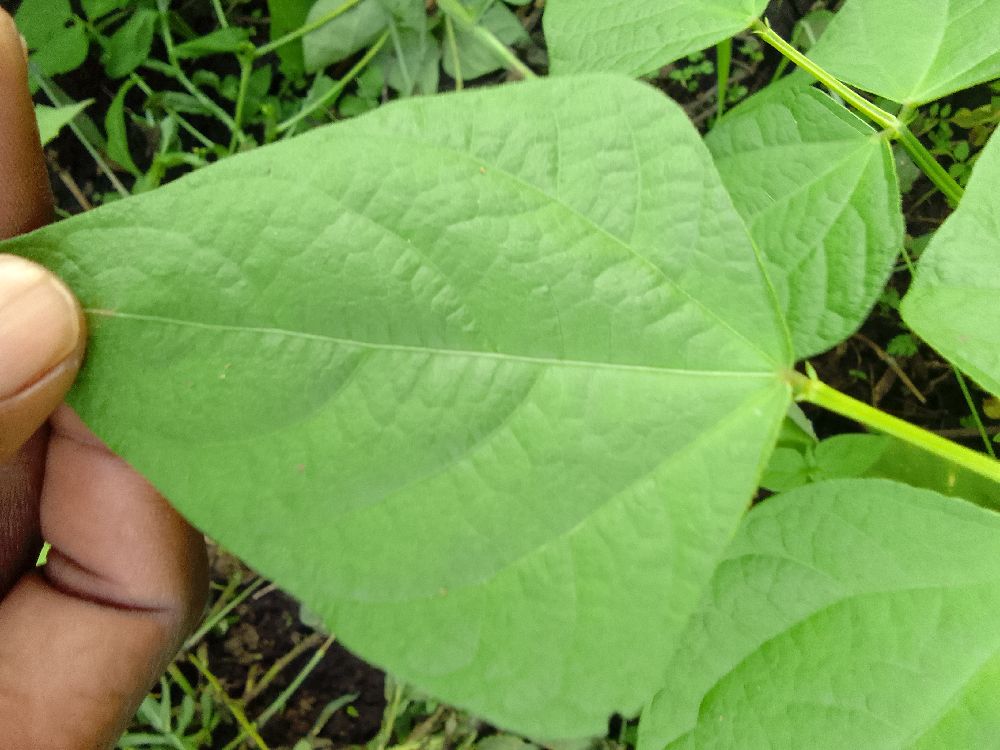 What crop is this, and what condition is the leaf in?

common bean, healthy
